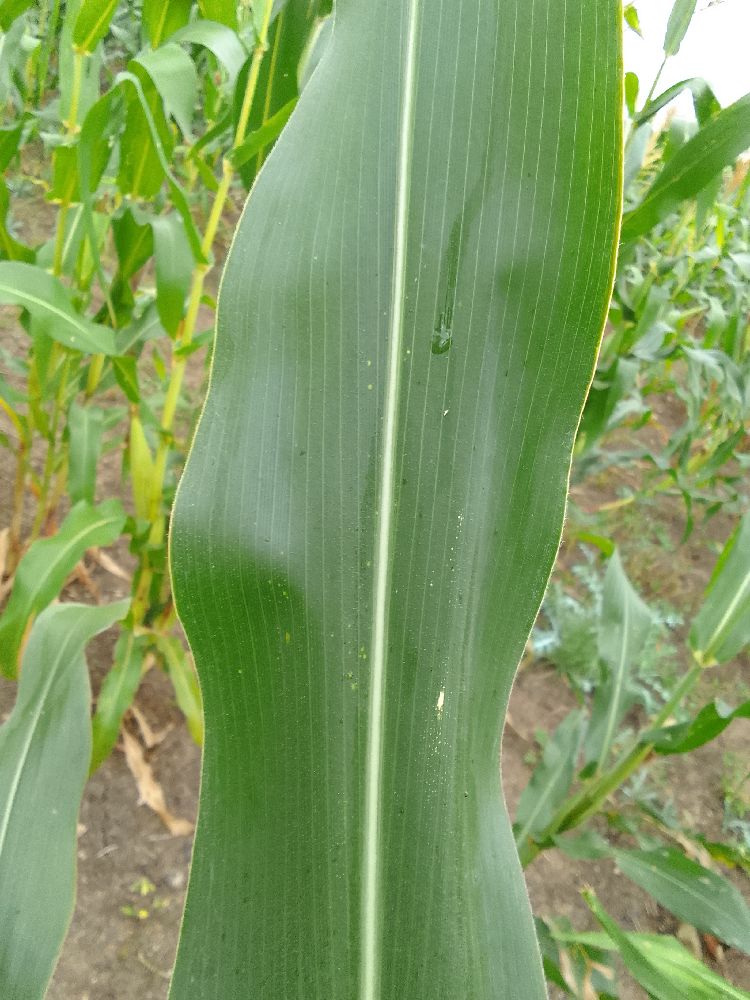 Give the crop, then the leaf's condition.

maize, healthy
